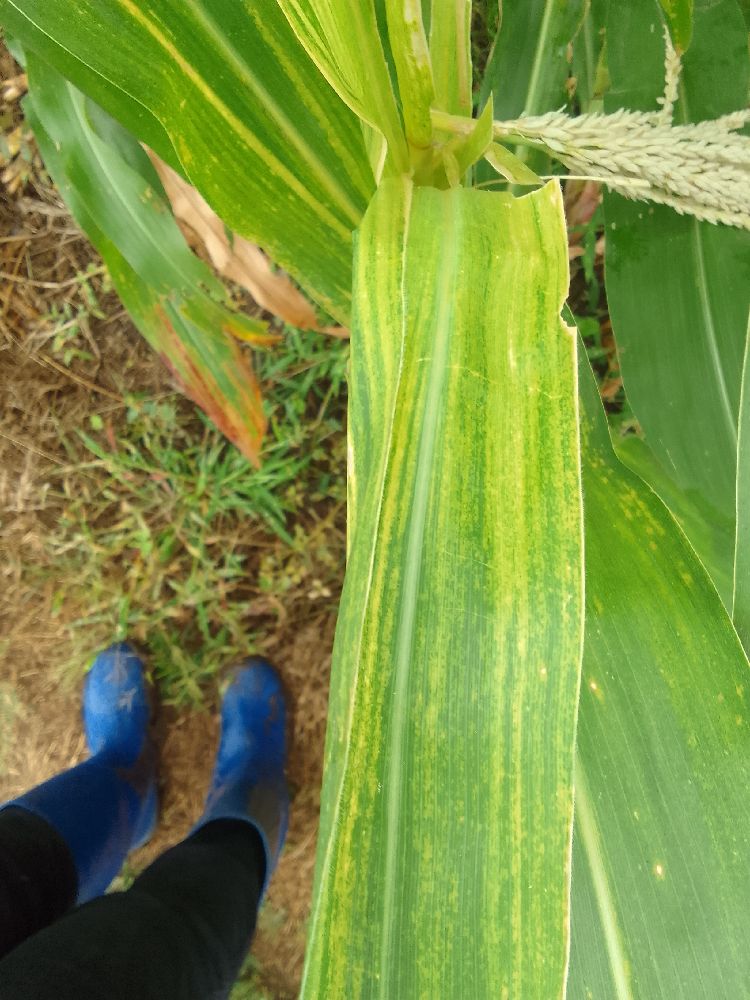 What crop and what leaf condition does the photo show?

maize, maize lethal necrosis
